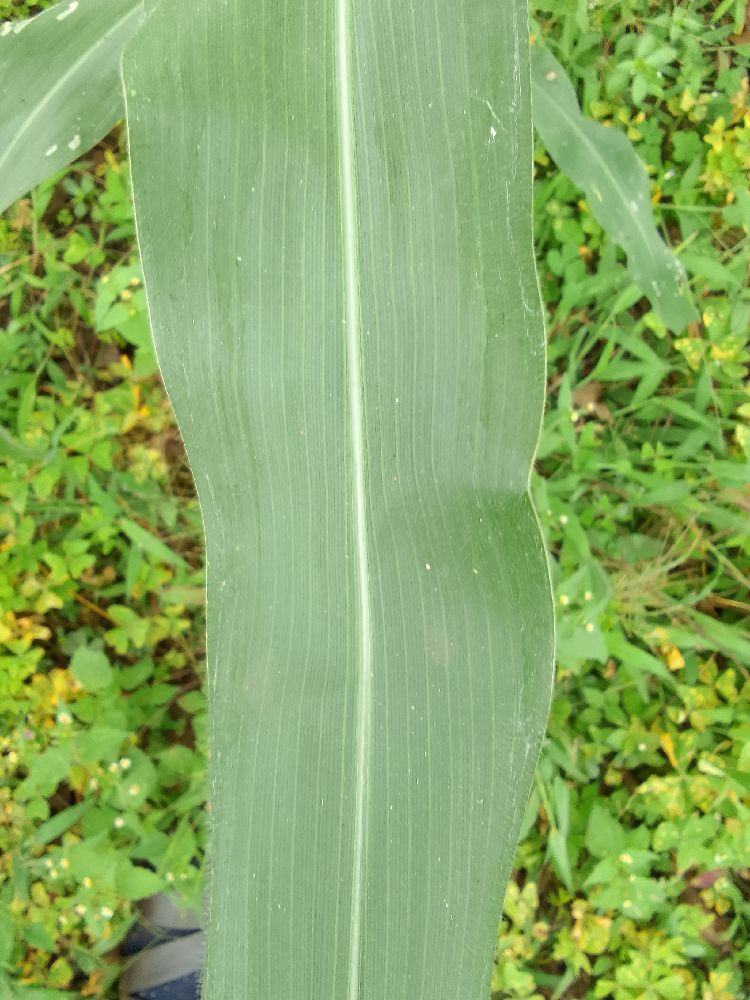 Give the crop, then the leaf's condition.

maize, healthy
